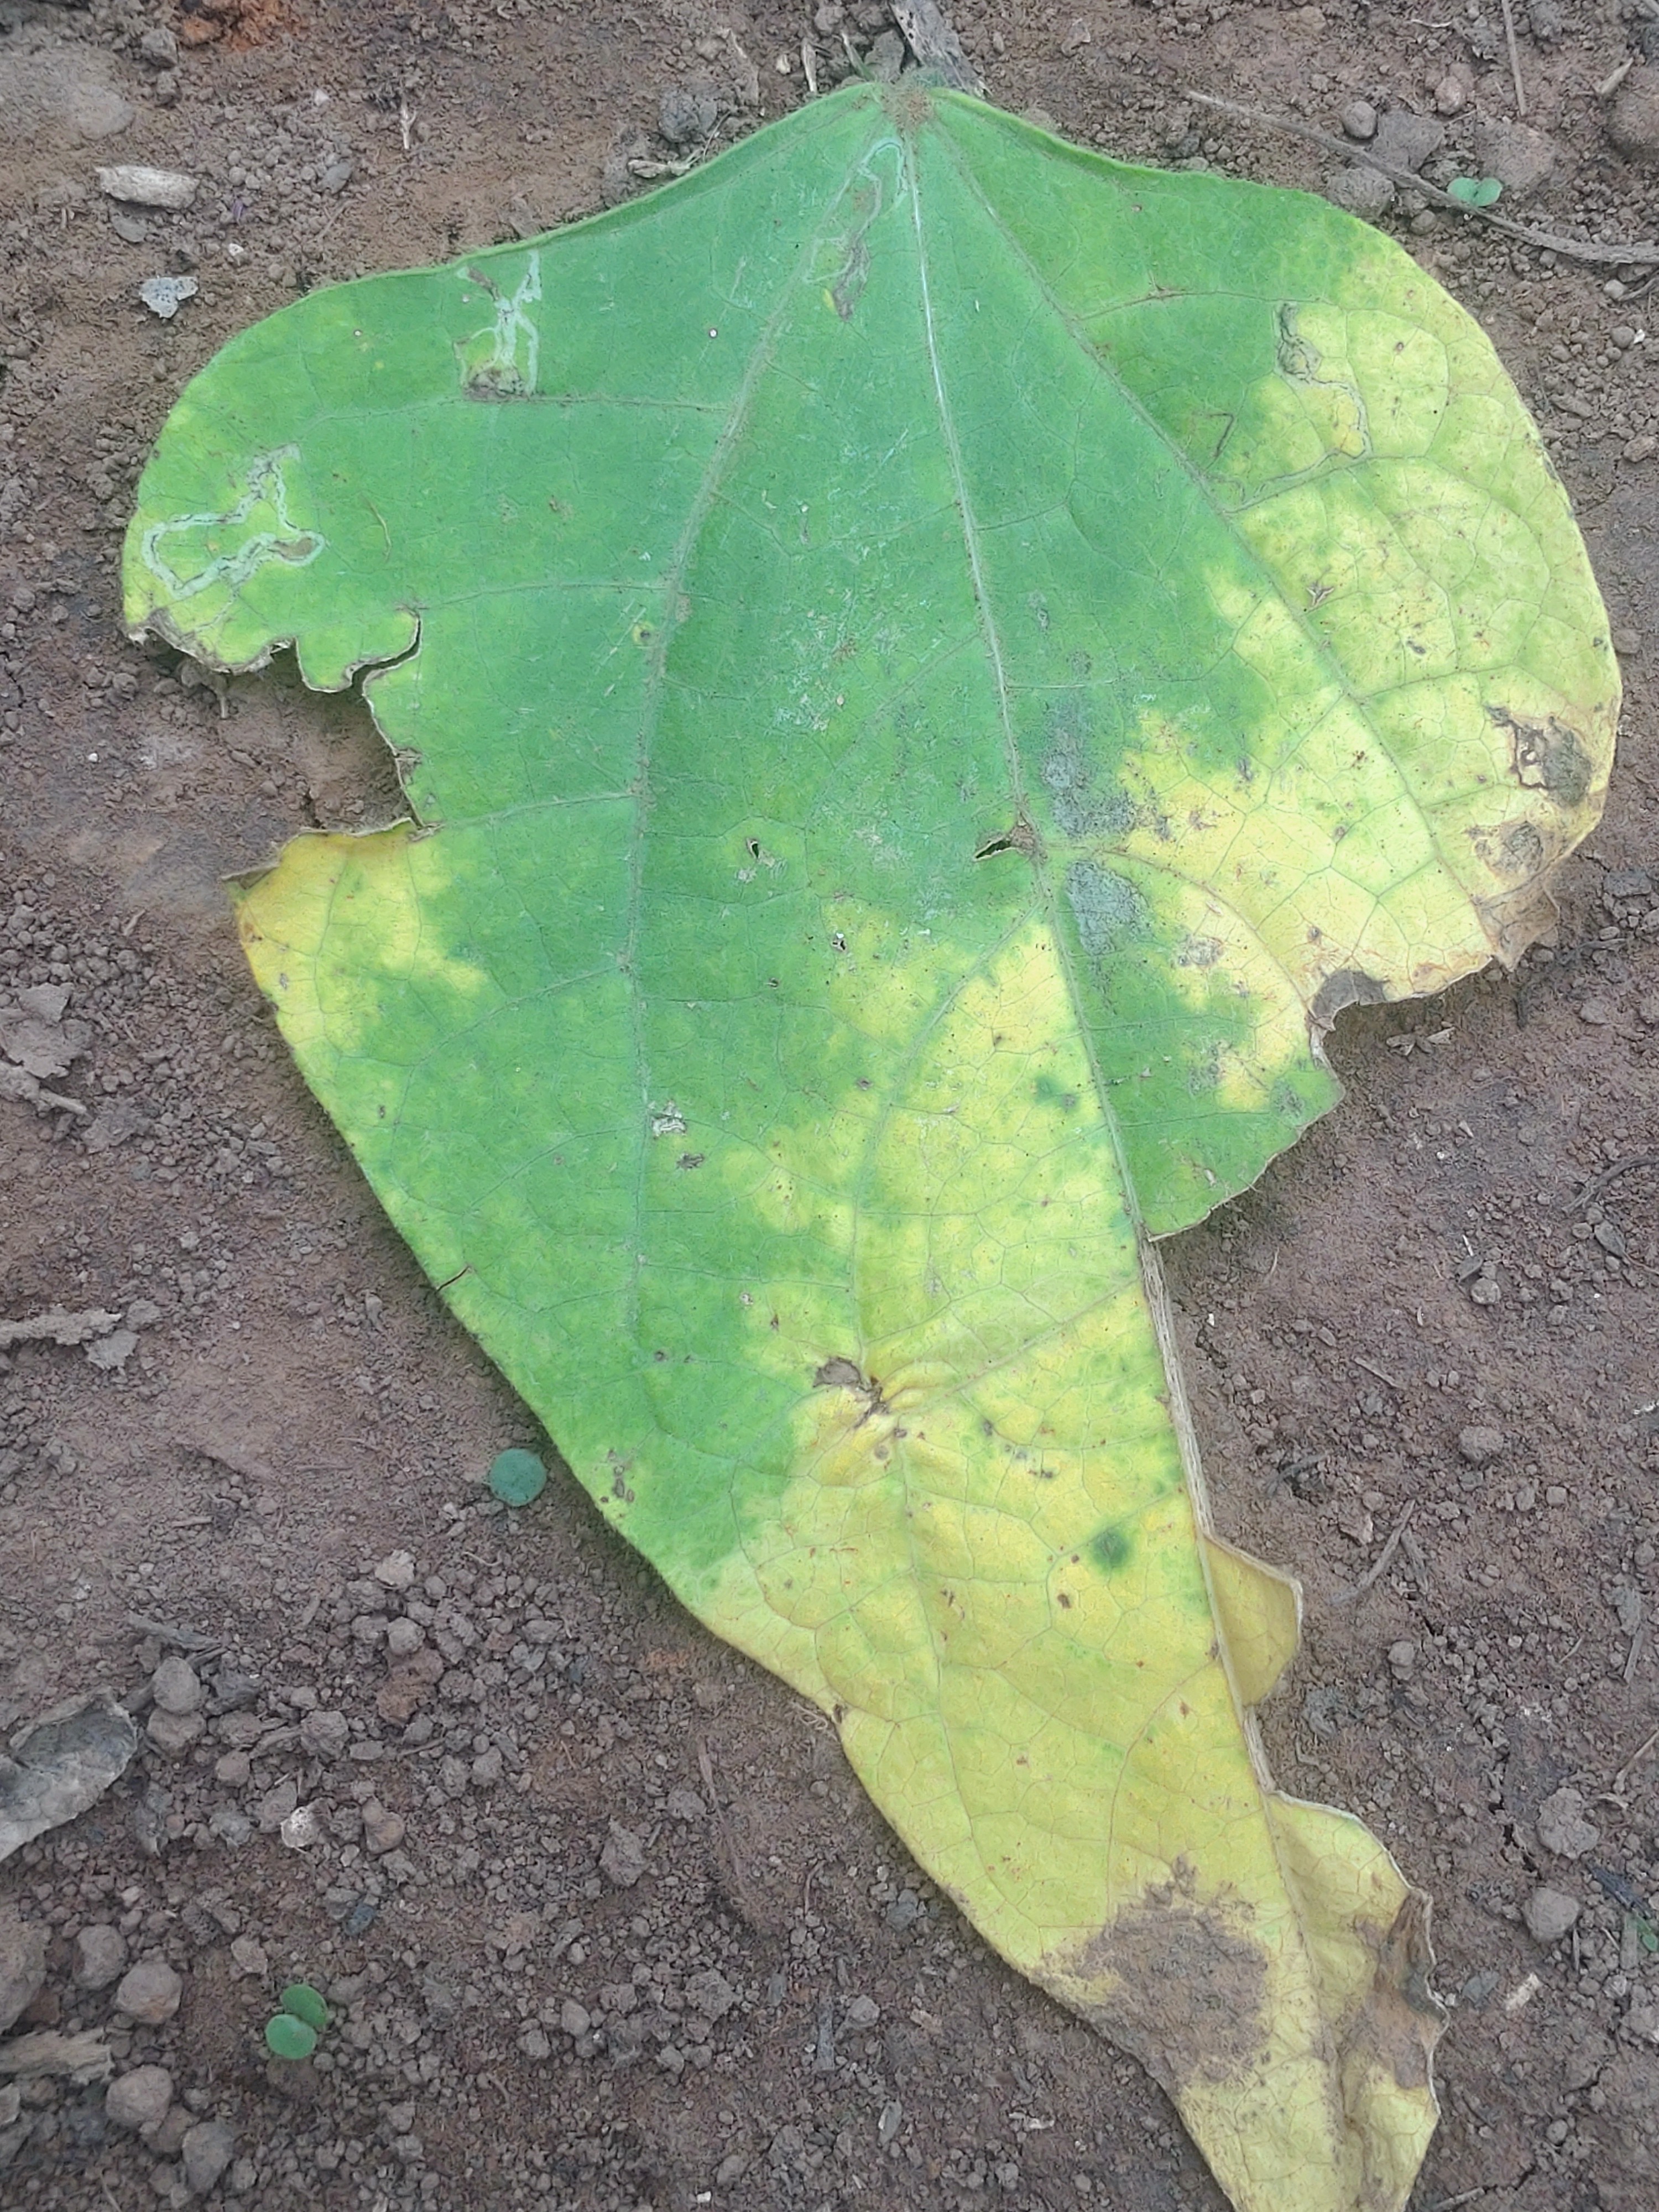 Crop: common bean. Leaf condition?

anthracnose
